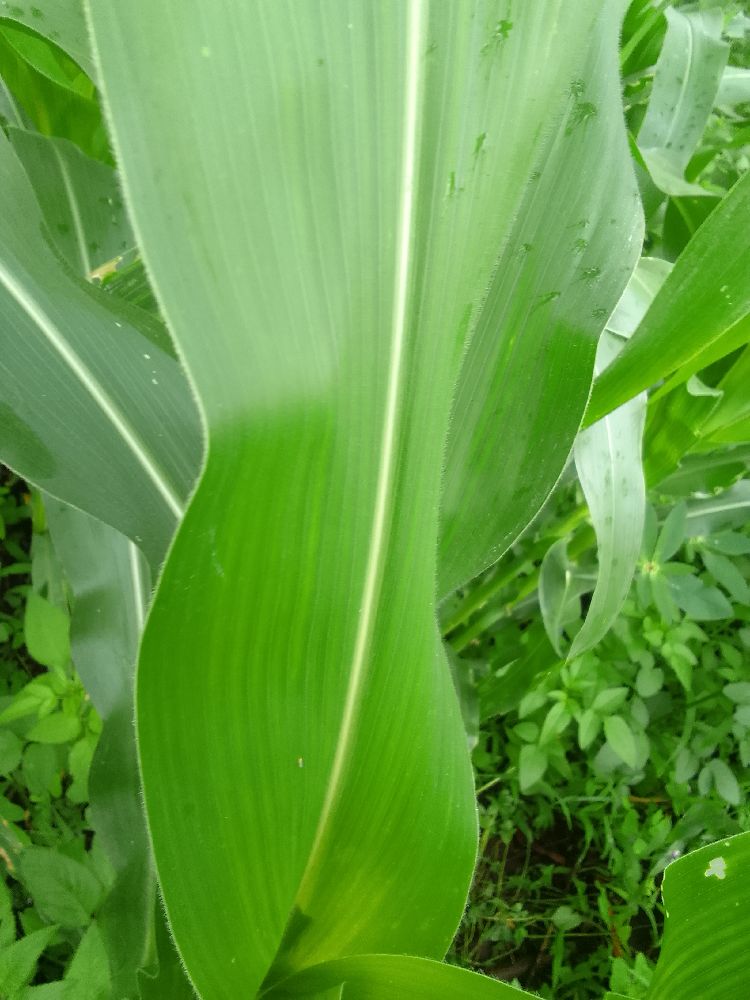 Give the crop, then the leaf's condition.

maize, healthy
